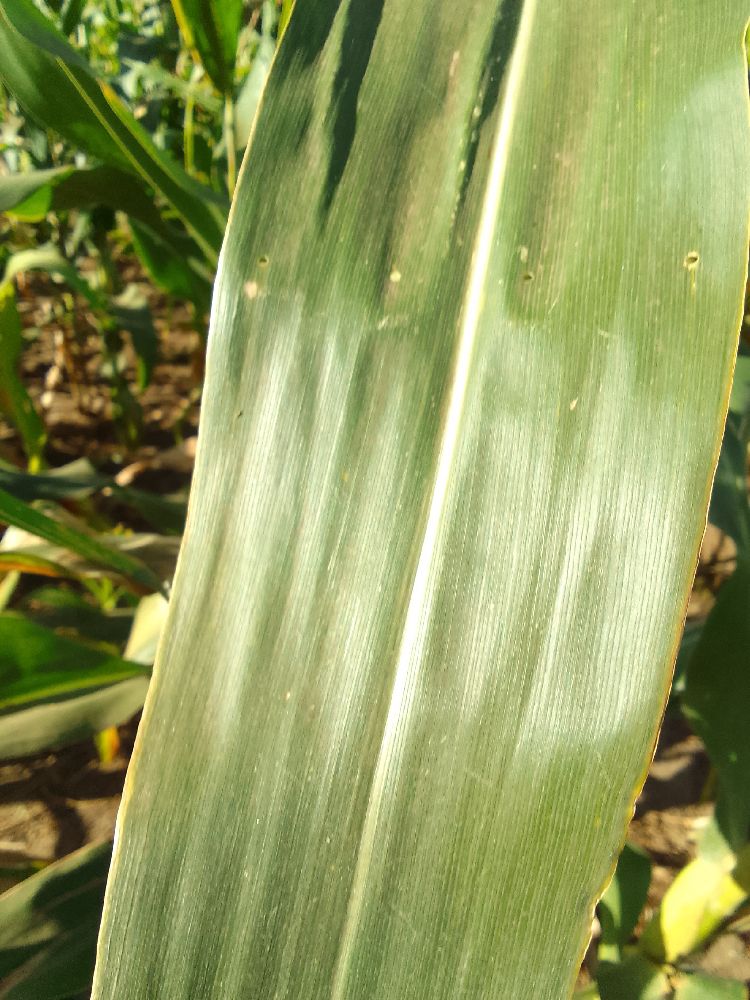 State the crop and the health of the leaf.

maize, healthy
